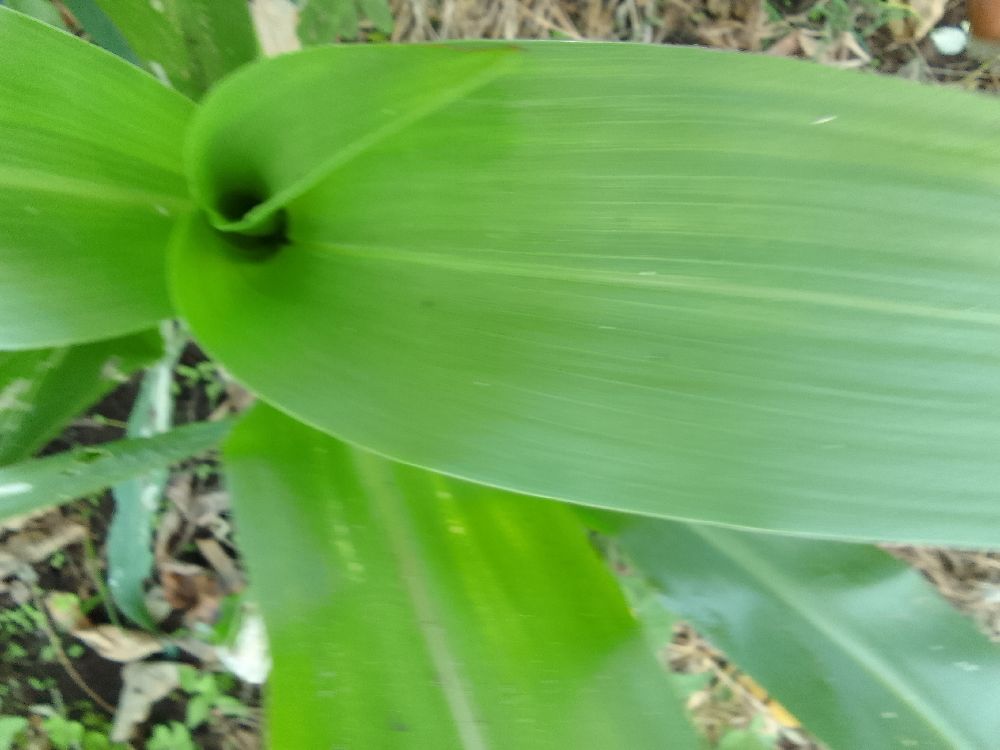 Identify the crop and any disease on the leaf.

maize, healthy
